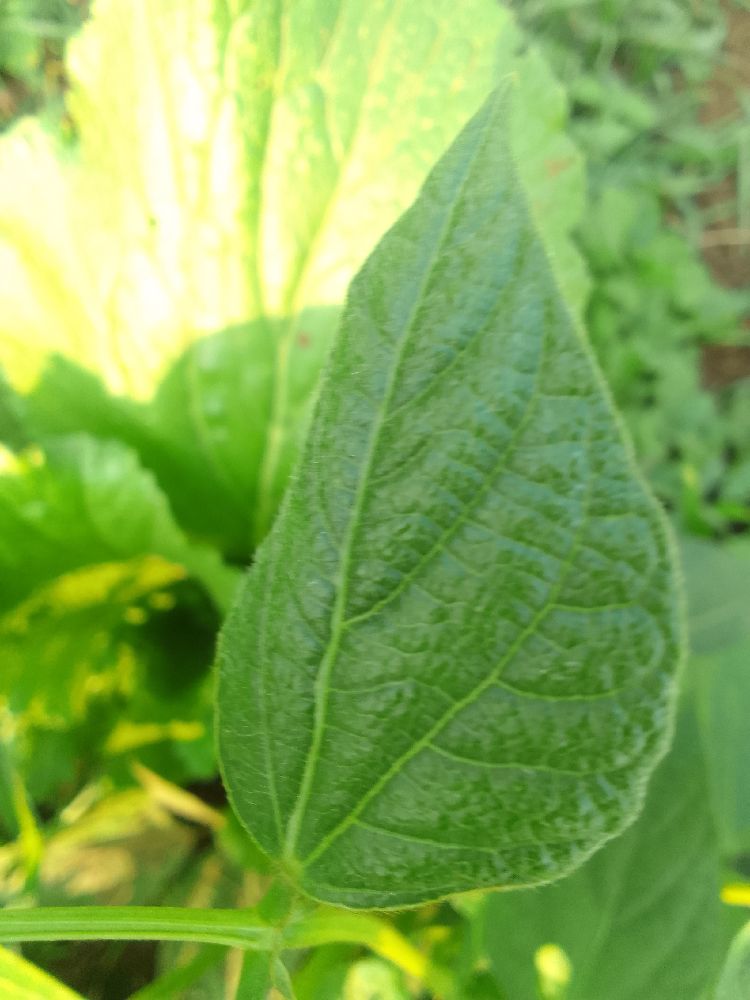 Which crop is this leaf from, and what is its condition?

common bean, healthy
